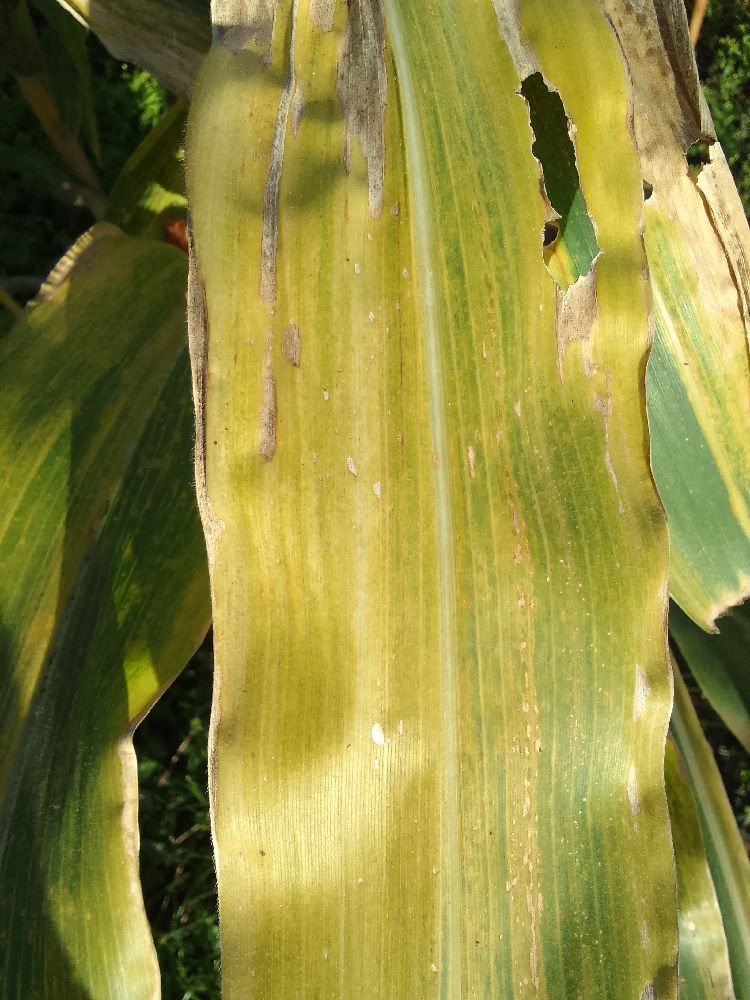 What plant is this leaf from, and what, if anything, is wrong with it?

maize, maize lethal necrosis
